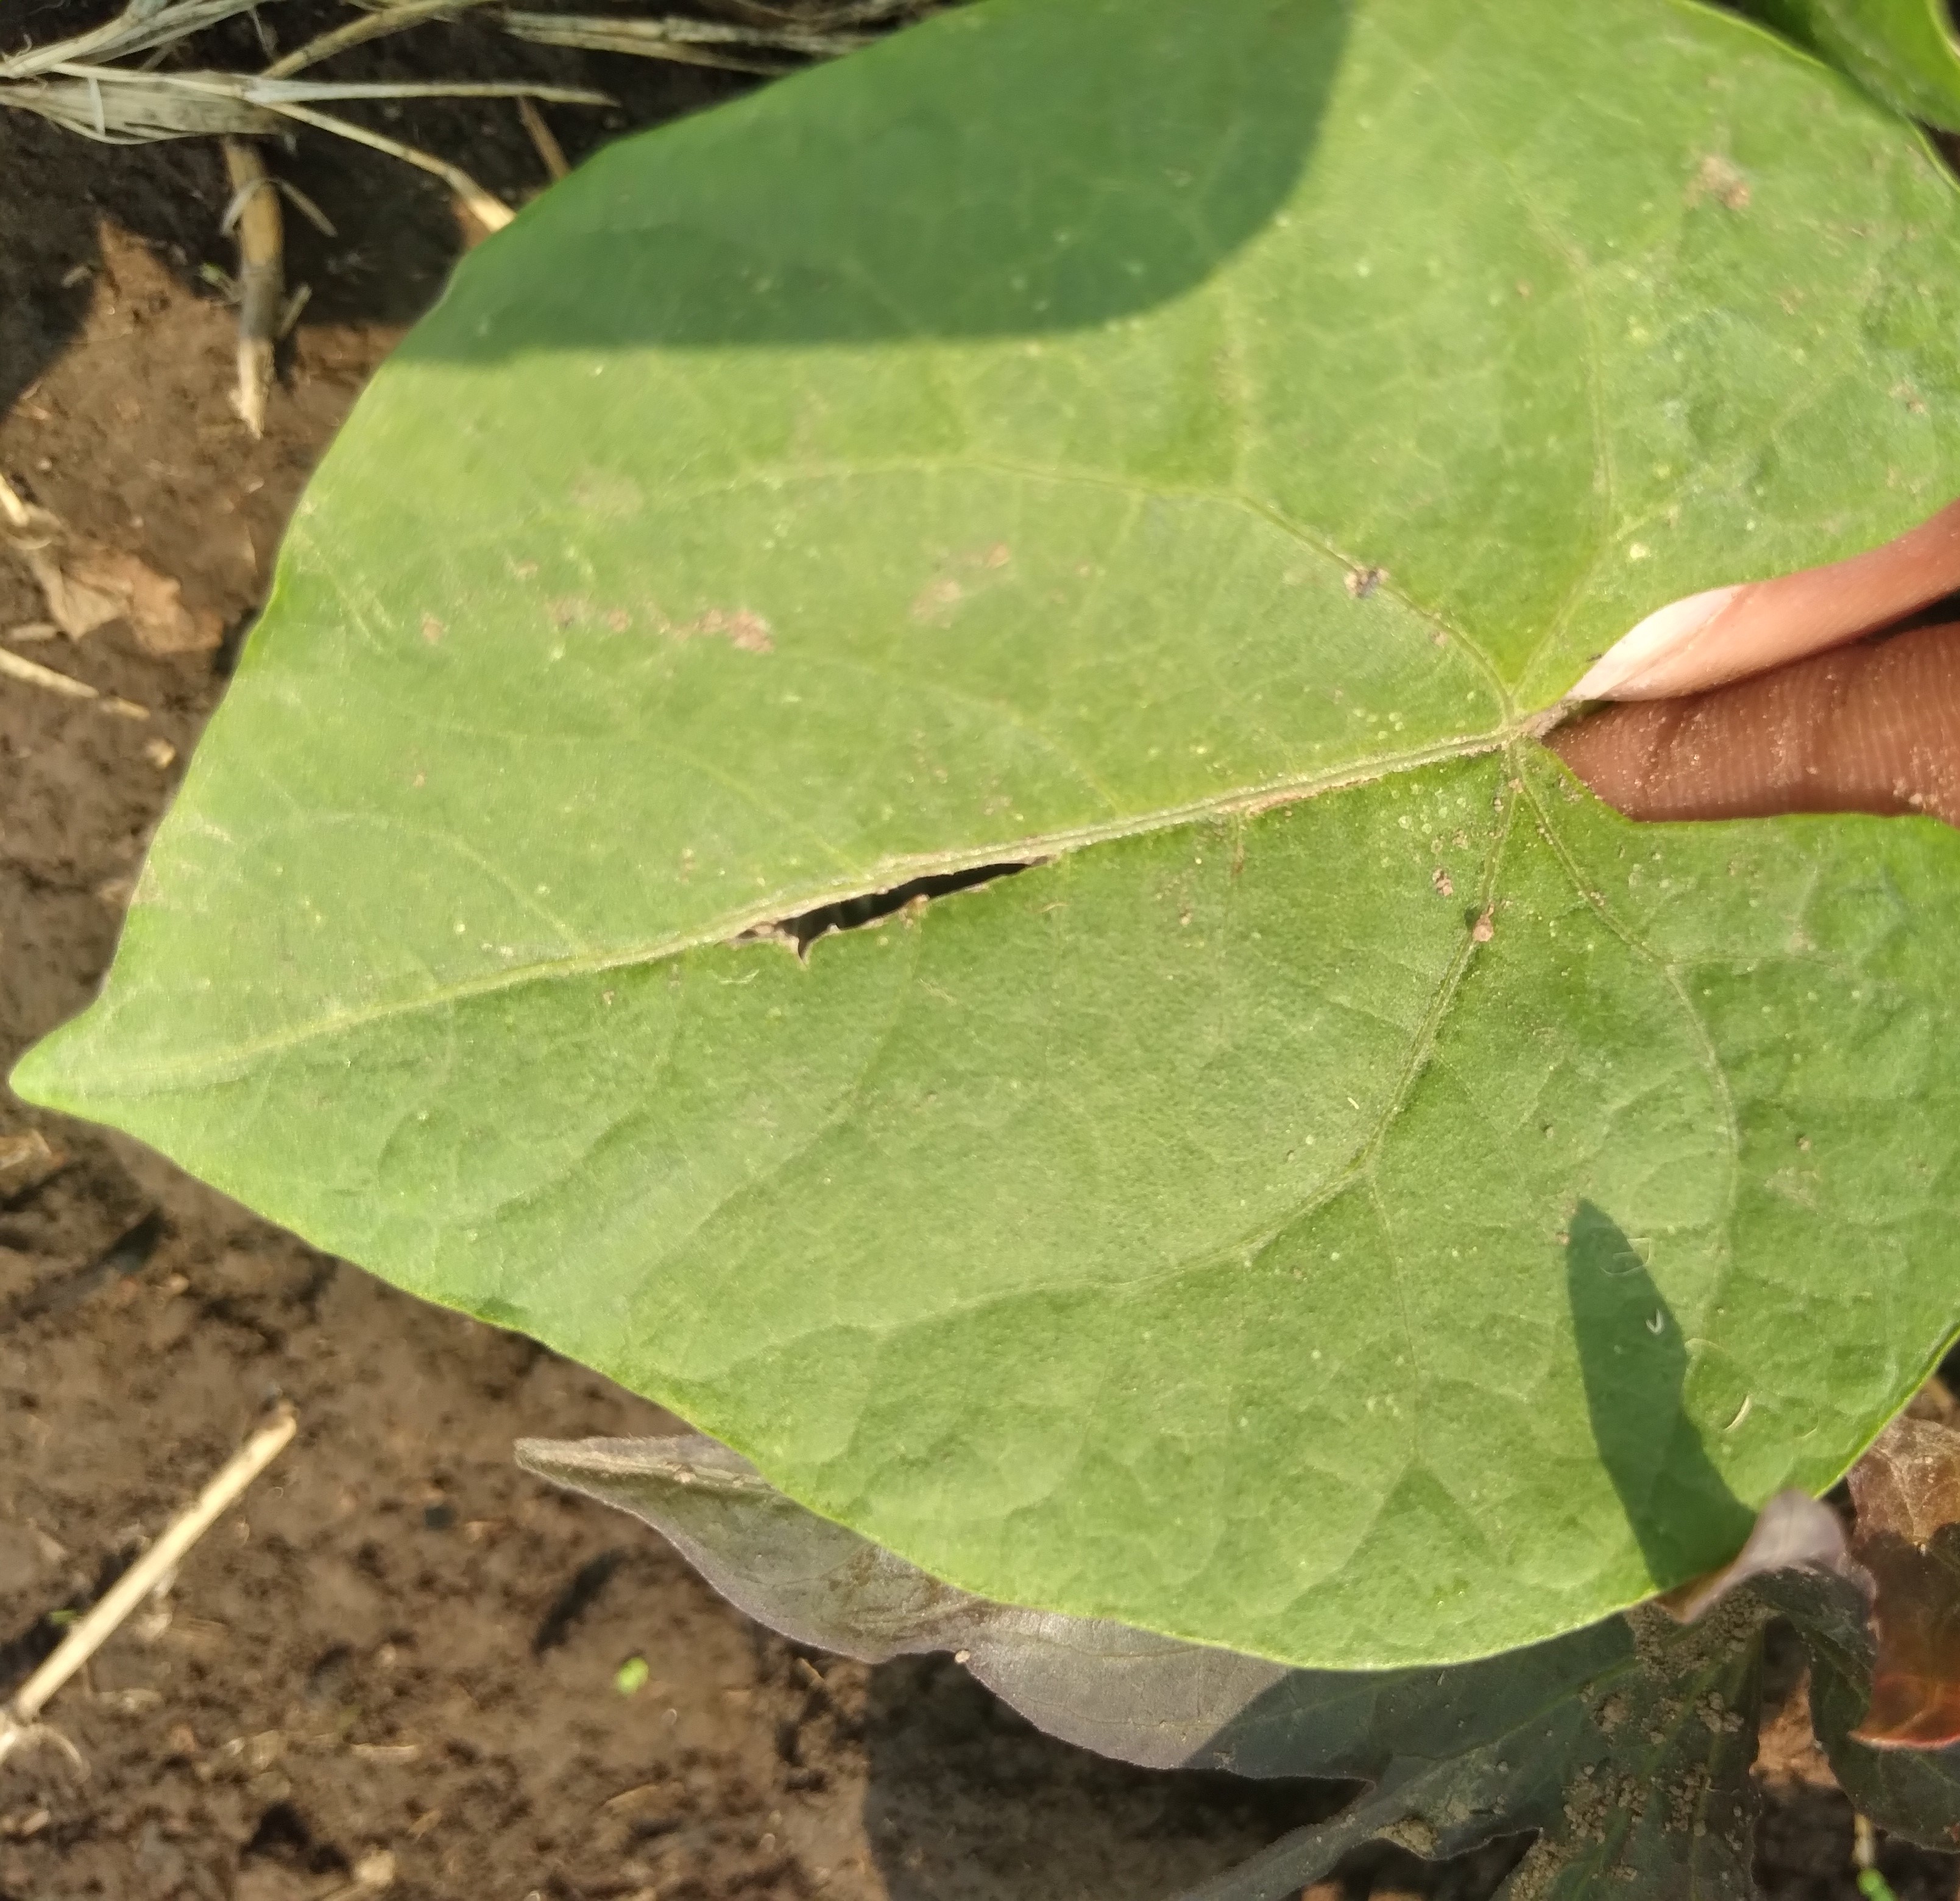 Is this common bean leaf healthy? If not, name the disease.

healthy
